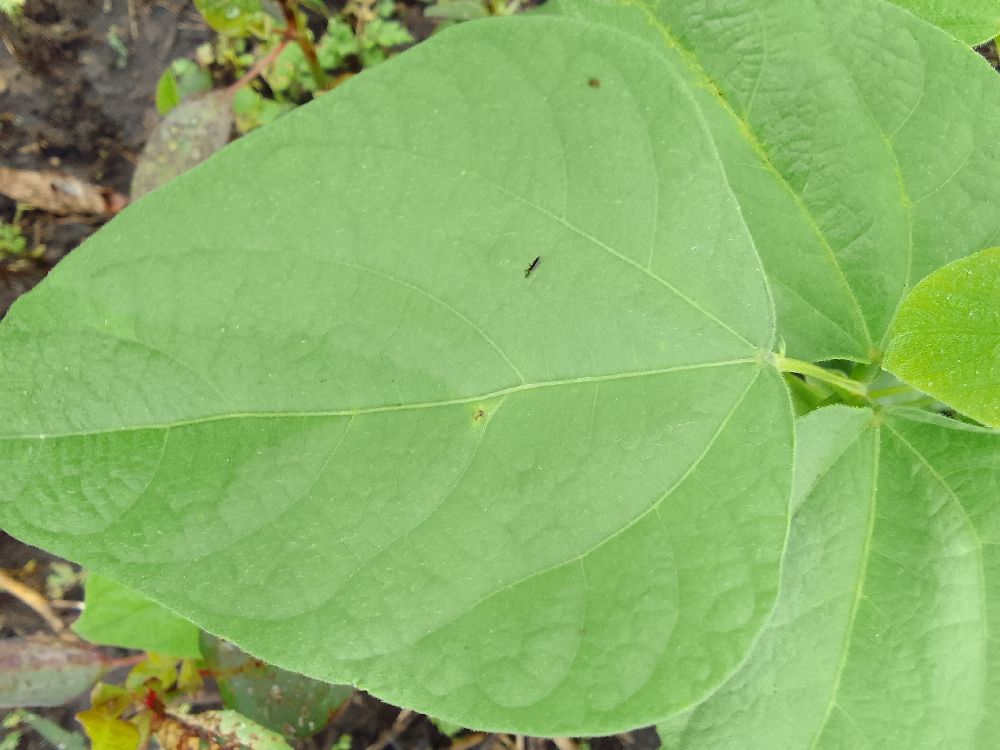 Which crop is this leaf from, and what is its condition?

common bean, healthy
